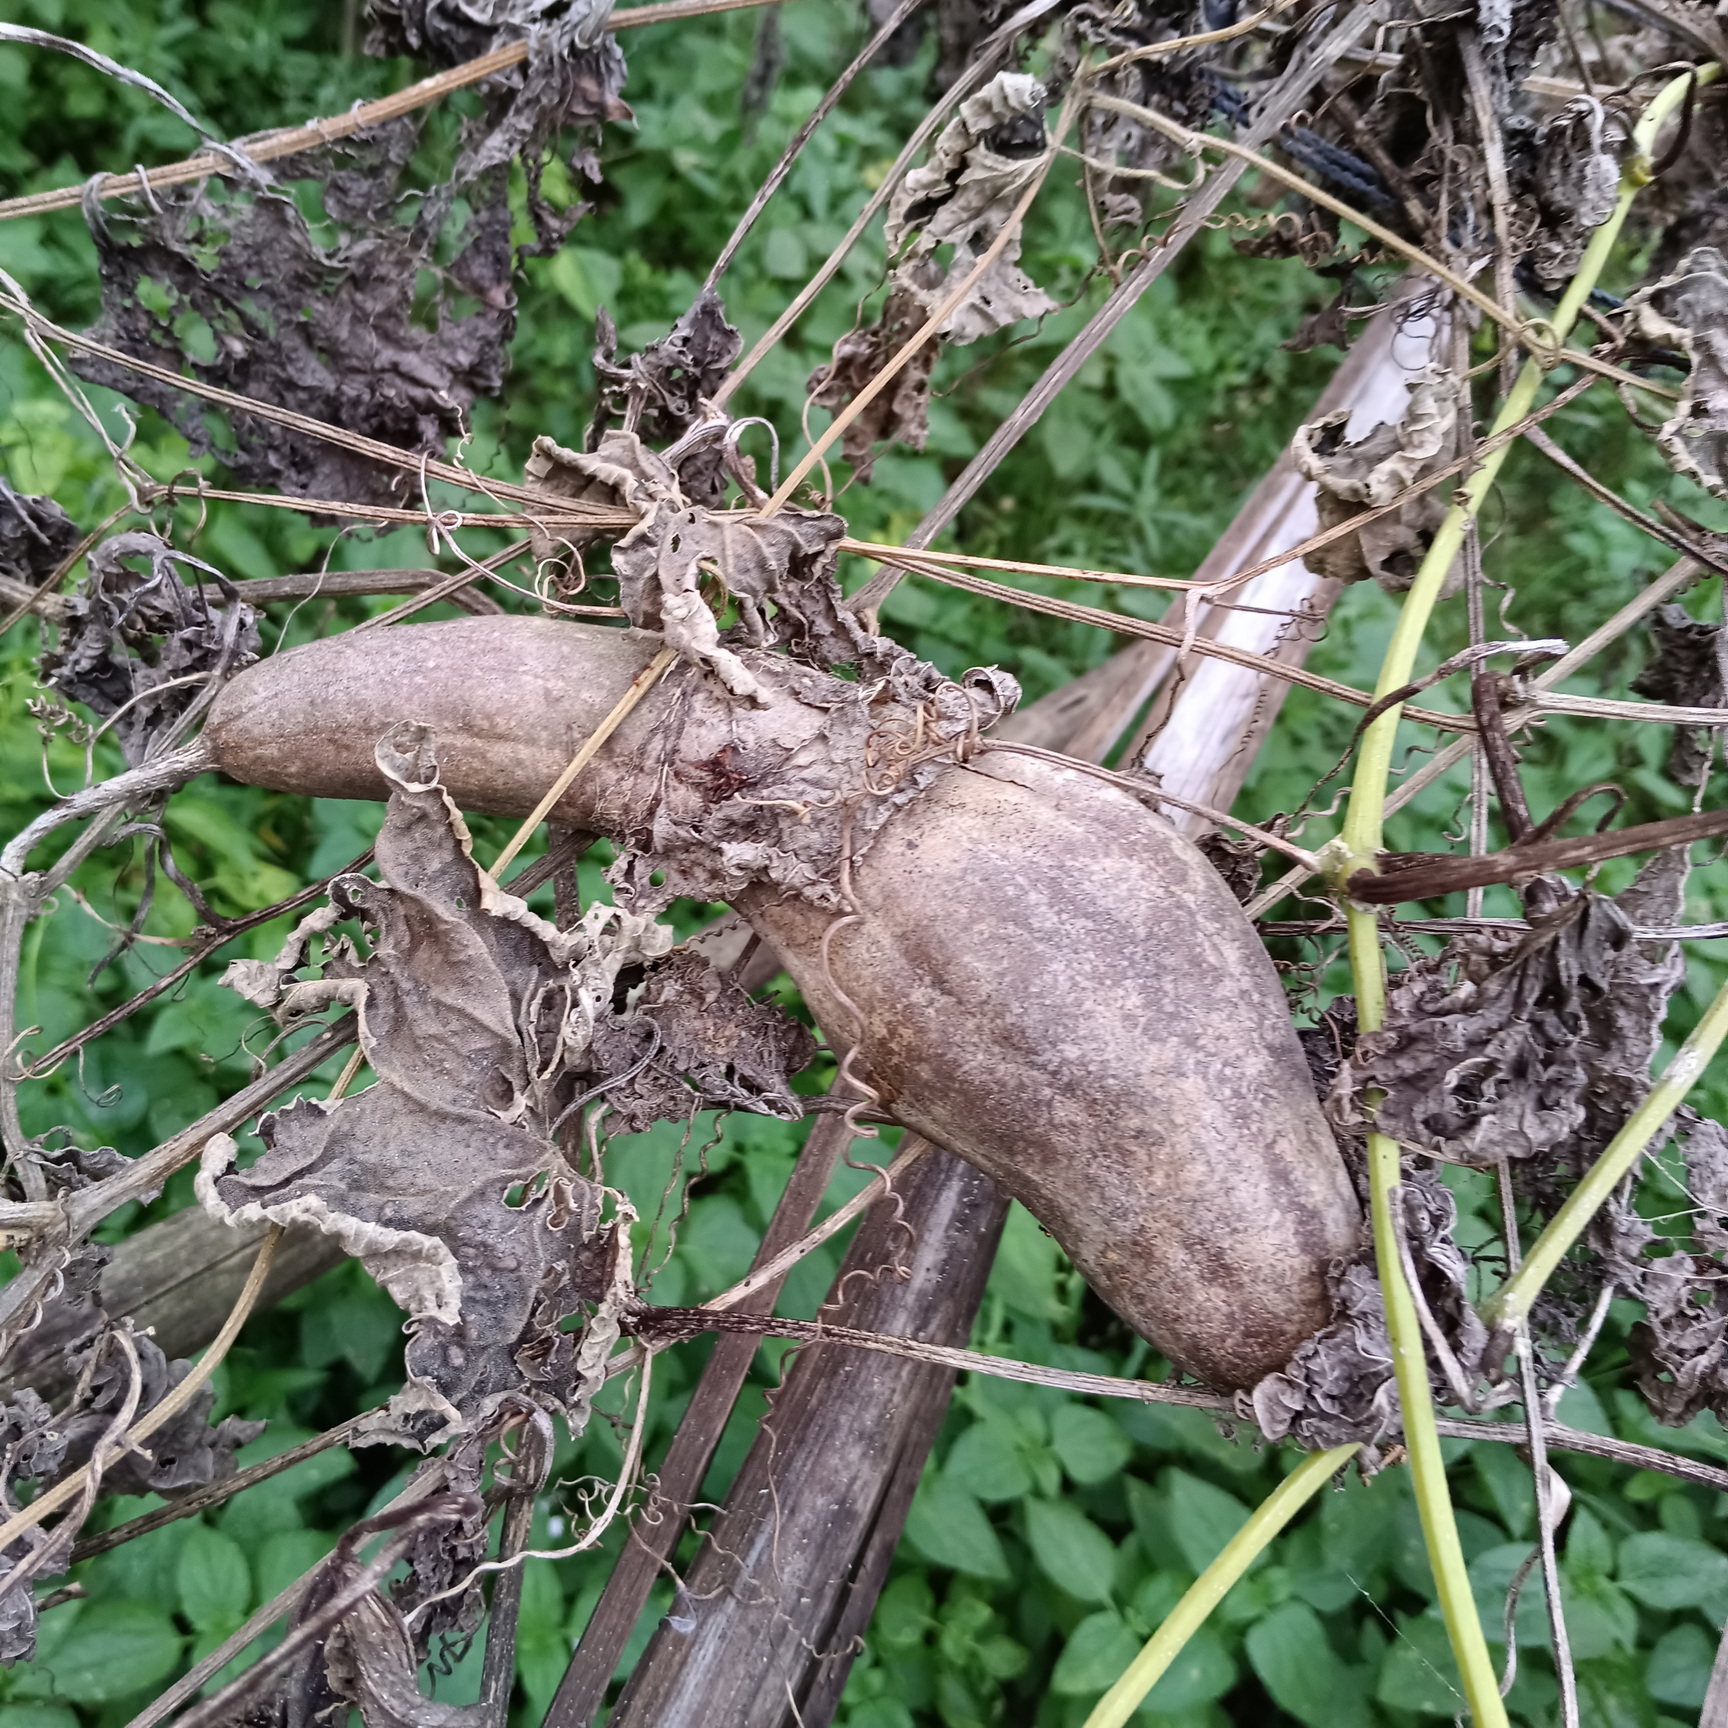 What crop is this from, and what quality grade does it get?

luffa, faulty
